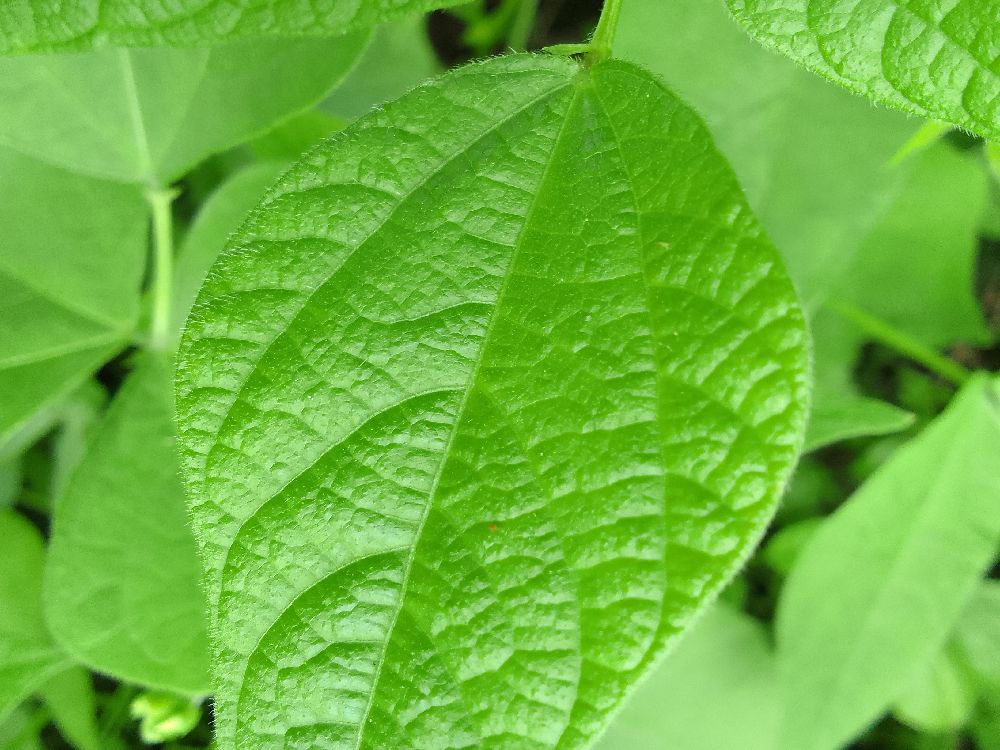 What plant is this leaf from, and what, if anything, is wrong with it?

common bean, healthy
